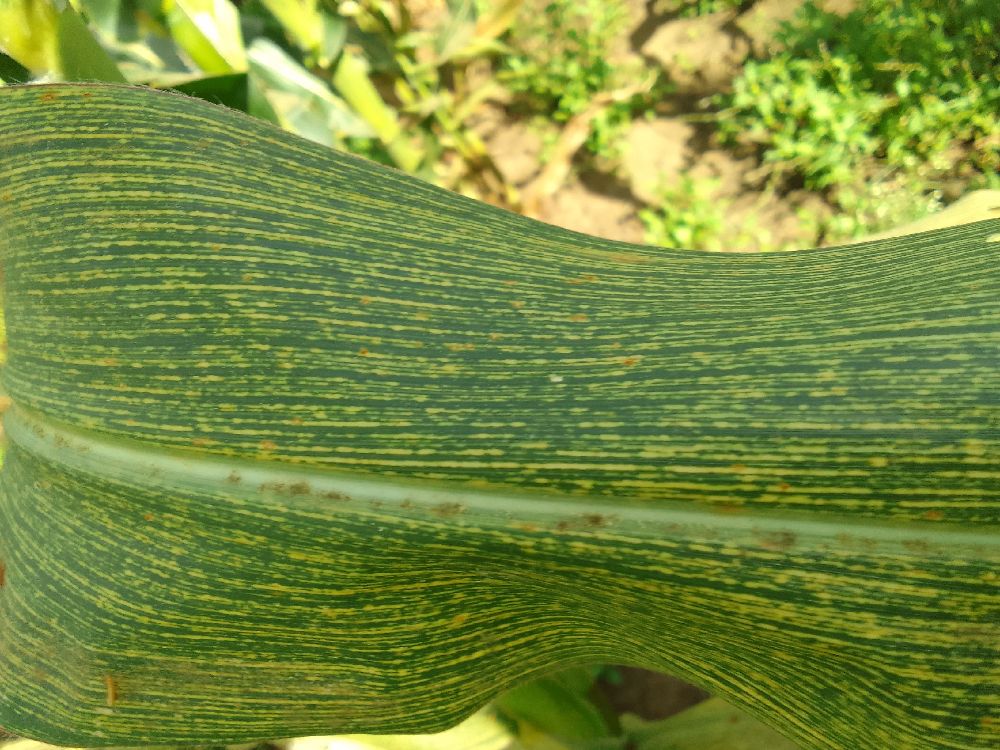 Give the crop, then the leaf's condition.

maize, maize streak virus
